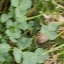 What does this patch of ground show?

unstructured weed
